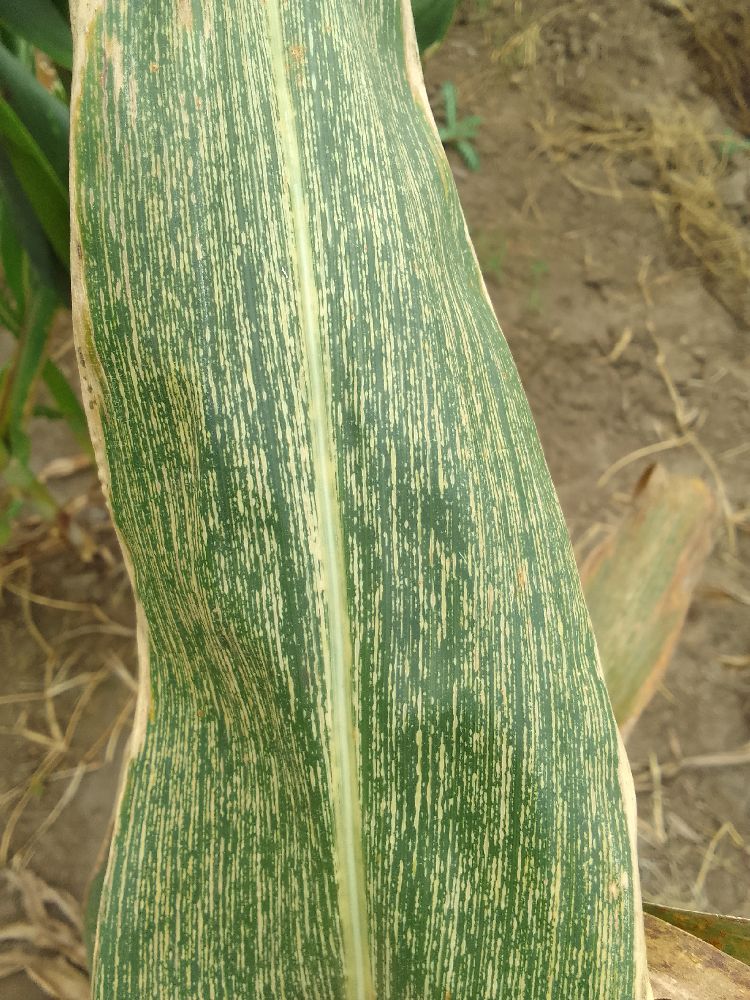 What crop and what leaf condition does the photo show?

maize, maize streak virus
